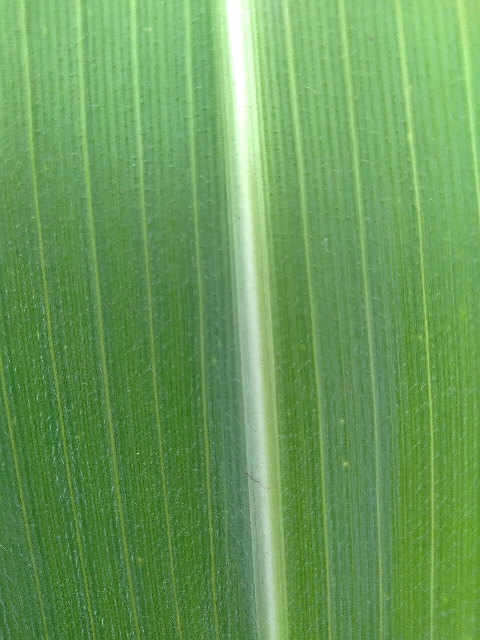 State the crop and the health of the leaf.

maize, healthy
